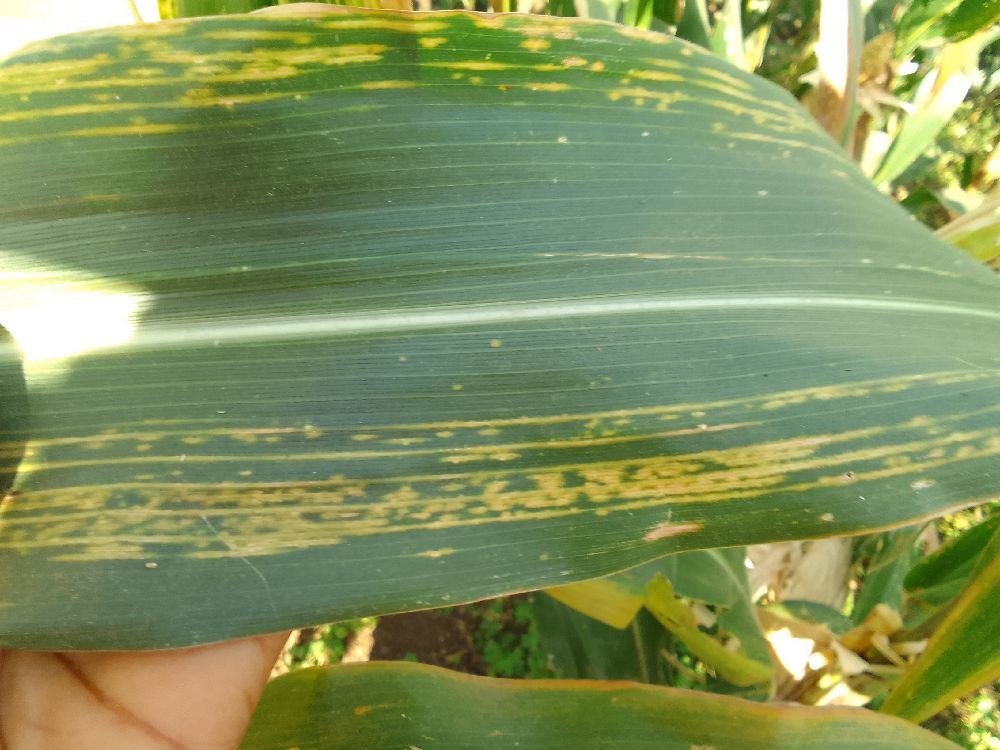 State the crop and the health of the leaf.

maize, maize lethal necrosis
